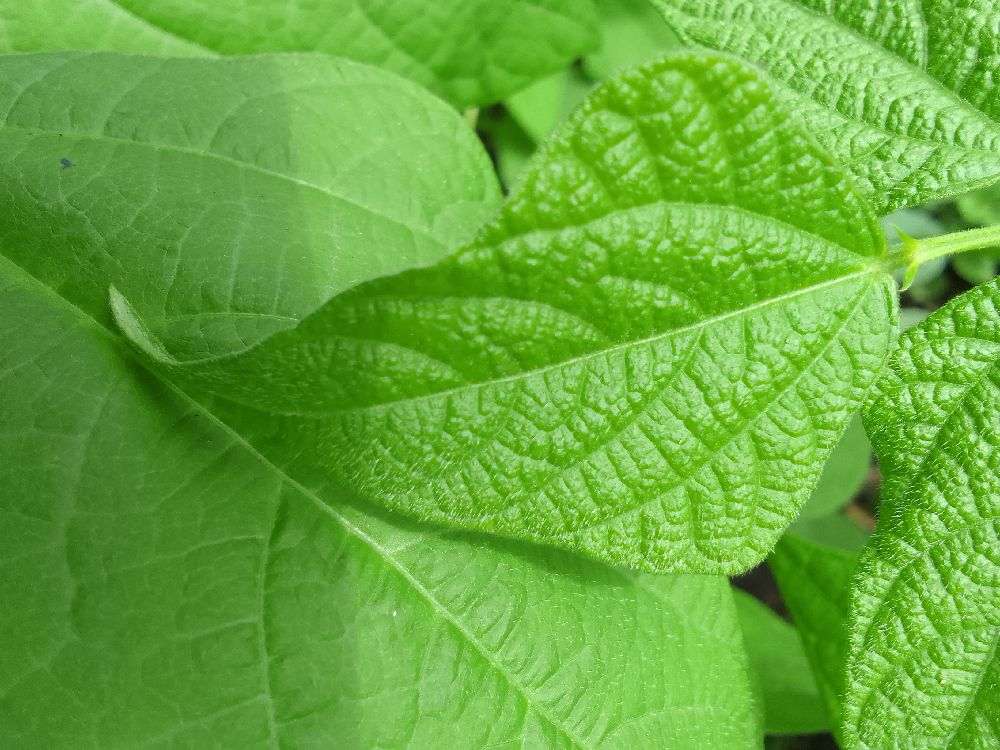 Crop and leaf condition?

common bean, healthy
